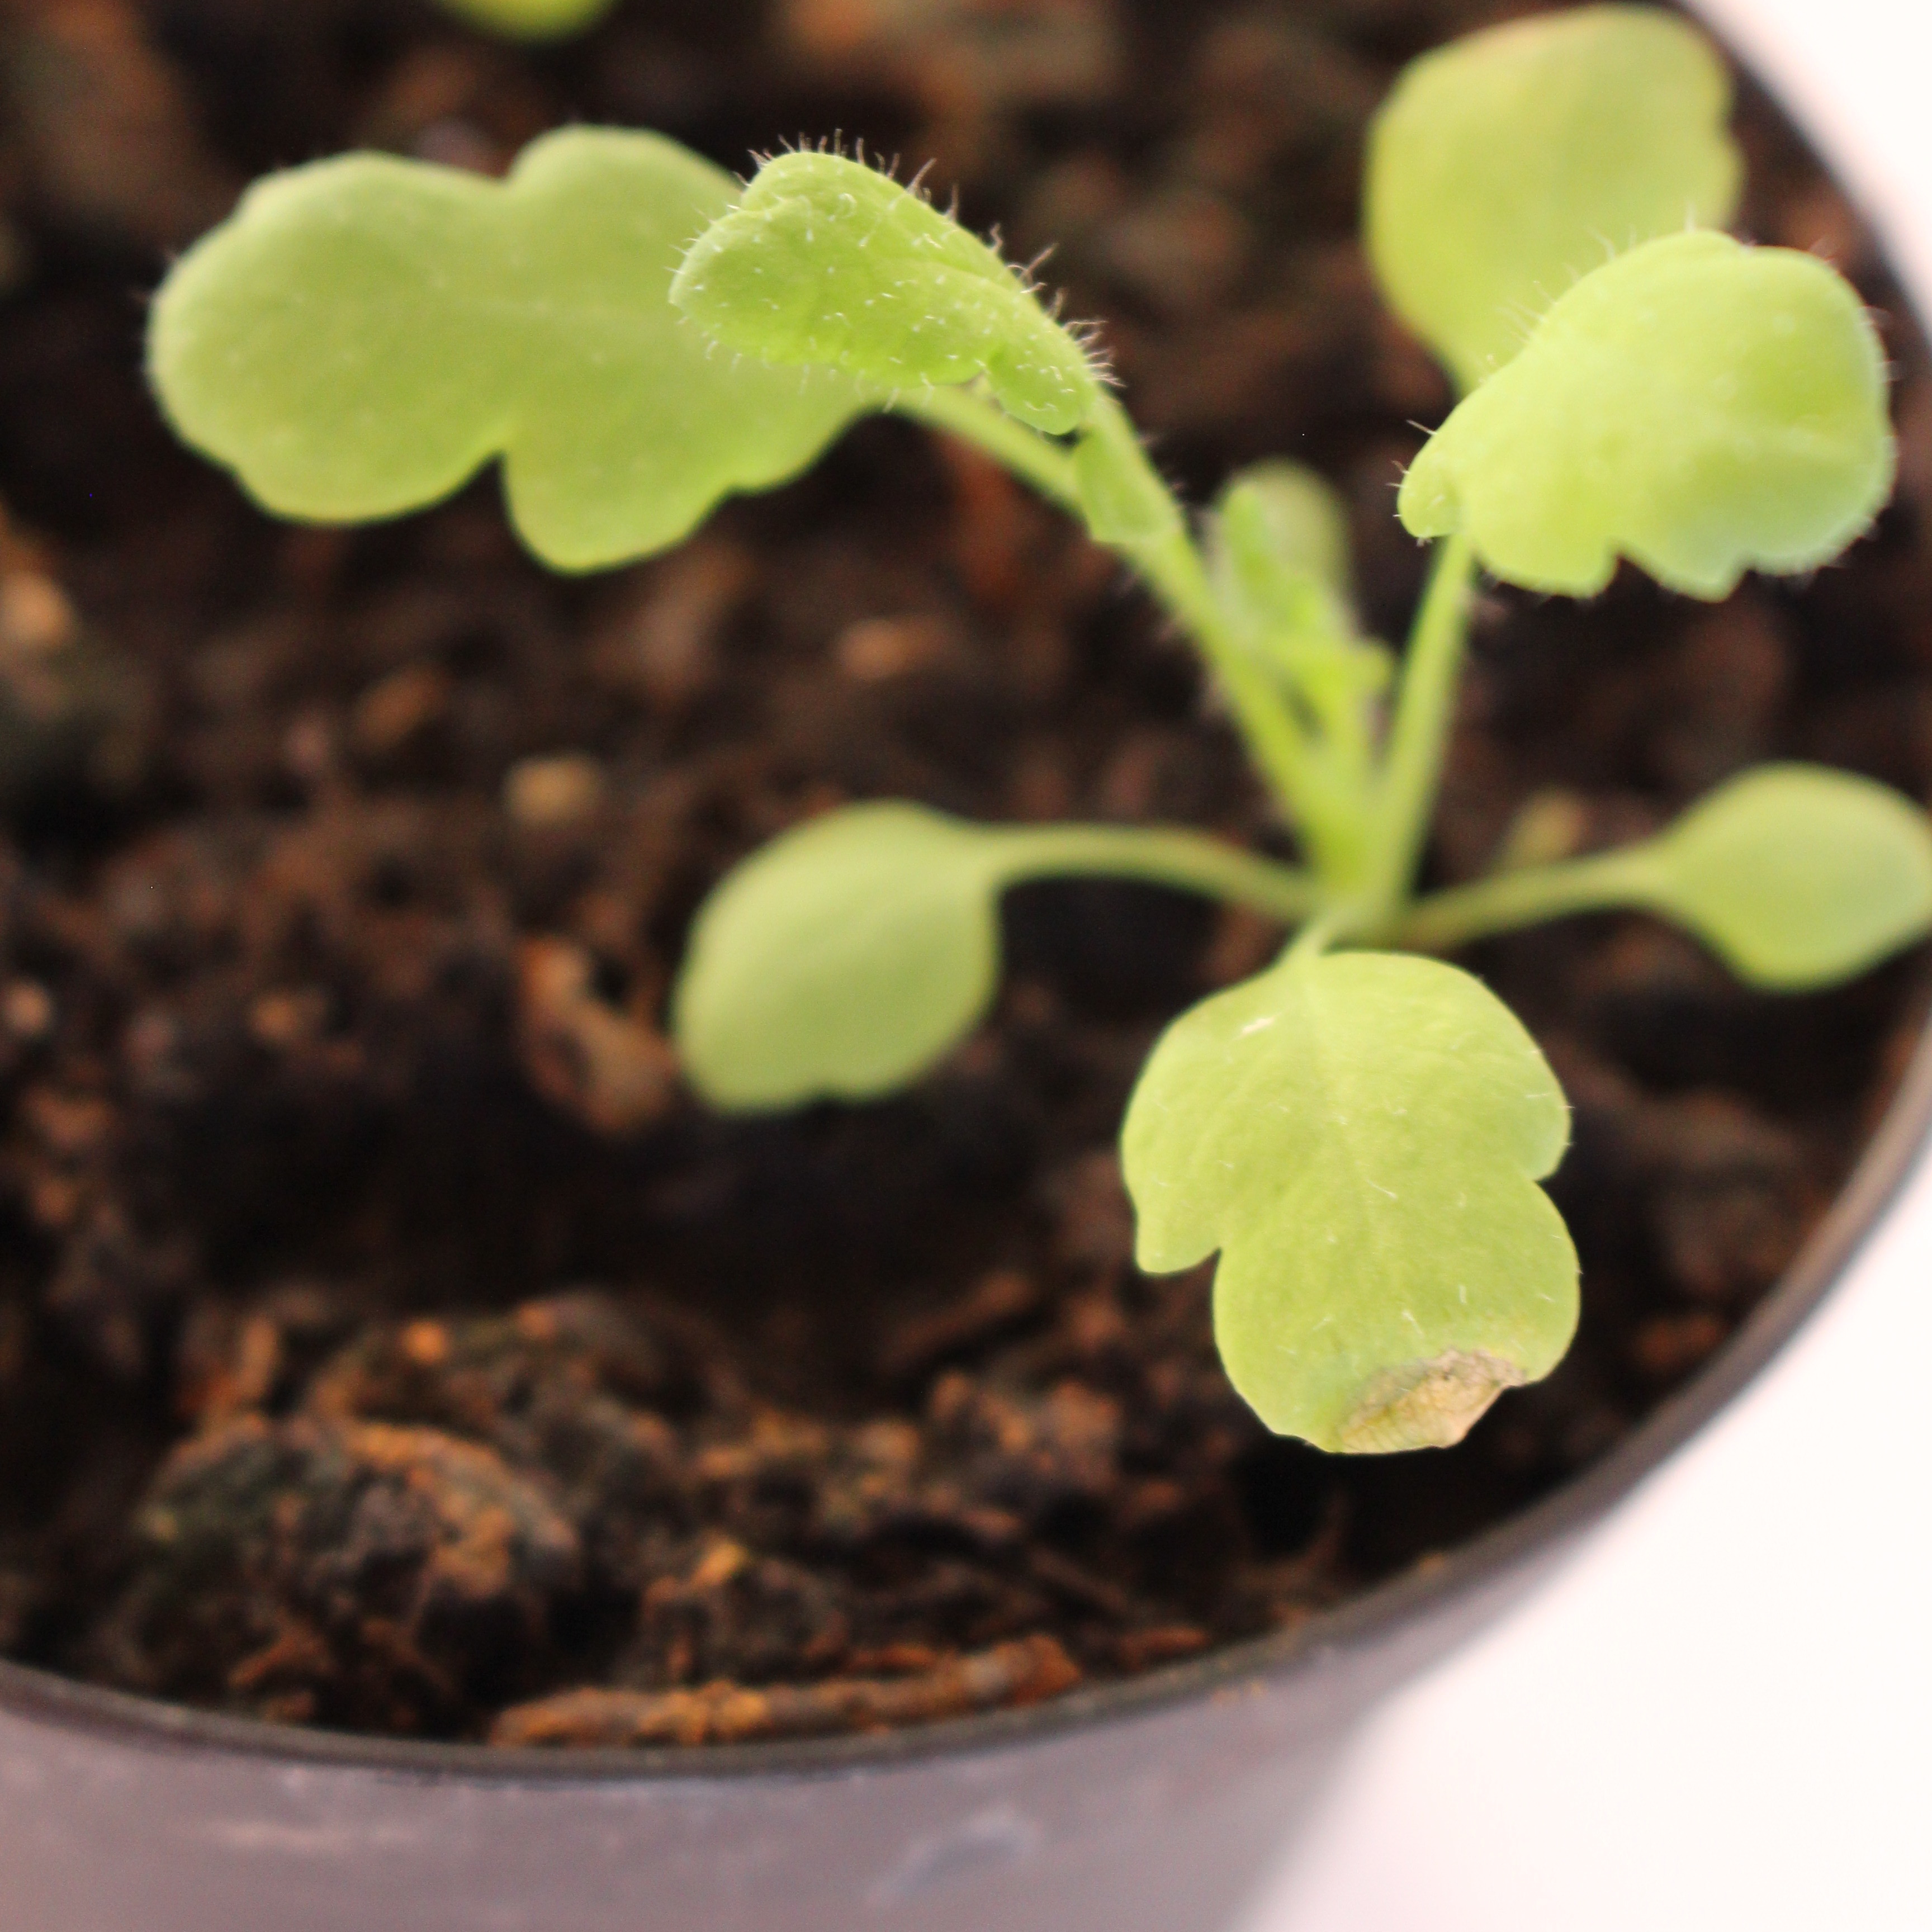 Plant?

Papaver rhoeas
